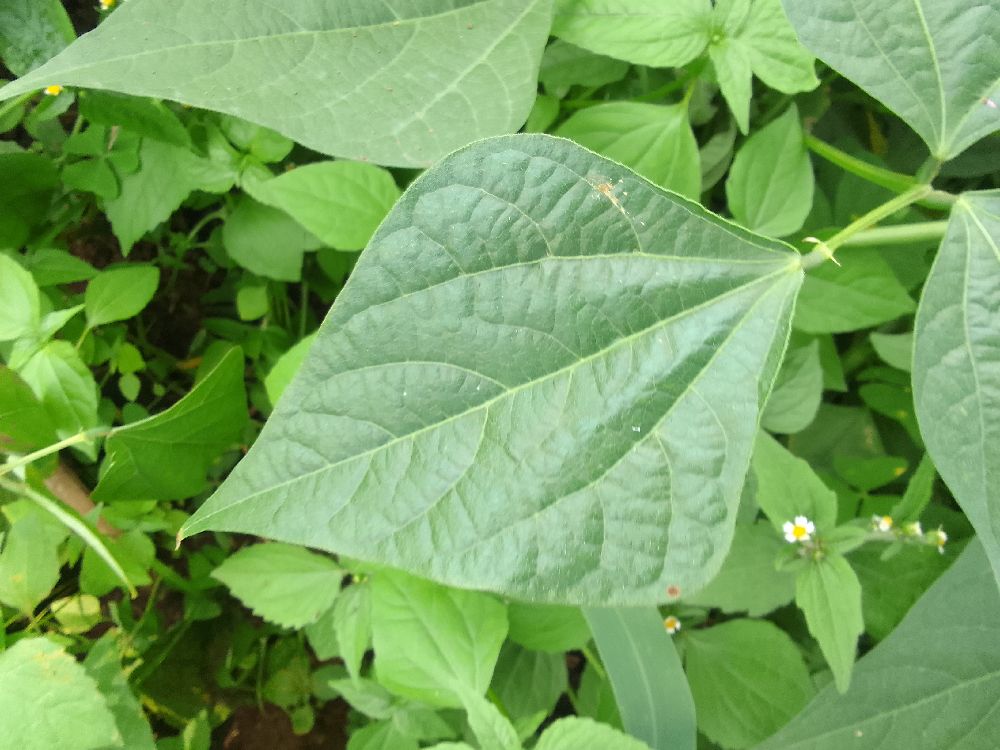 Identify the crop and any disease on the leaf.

common bean, healthy
